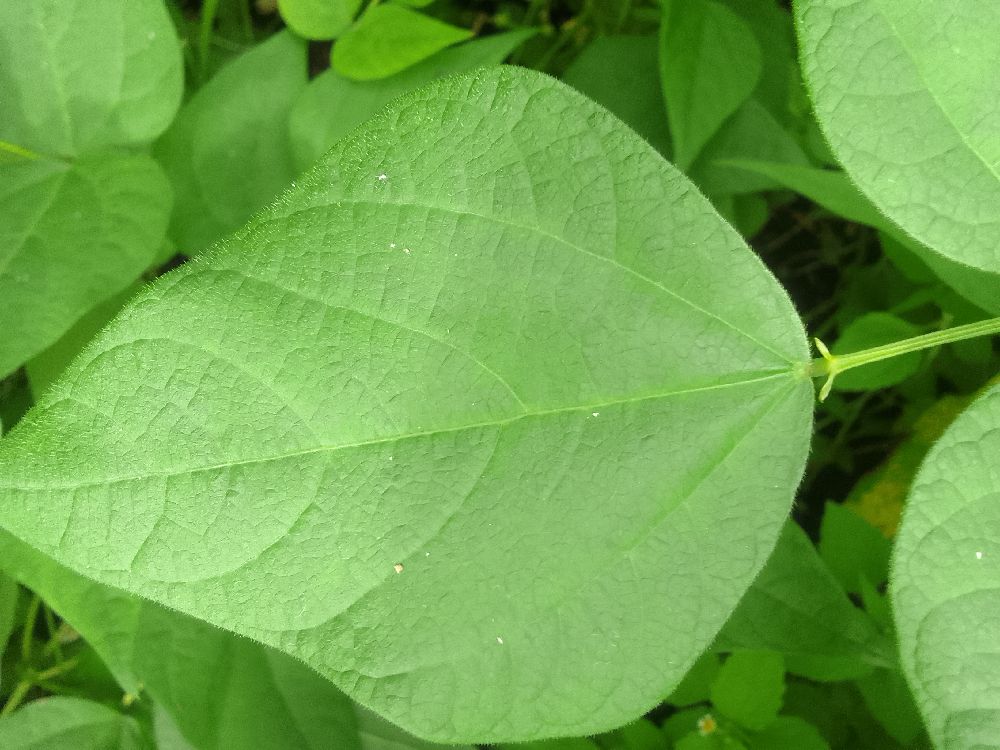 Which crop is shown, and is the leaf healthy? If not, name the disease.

common bean, healthy
